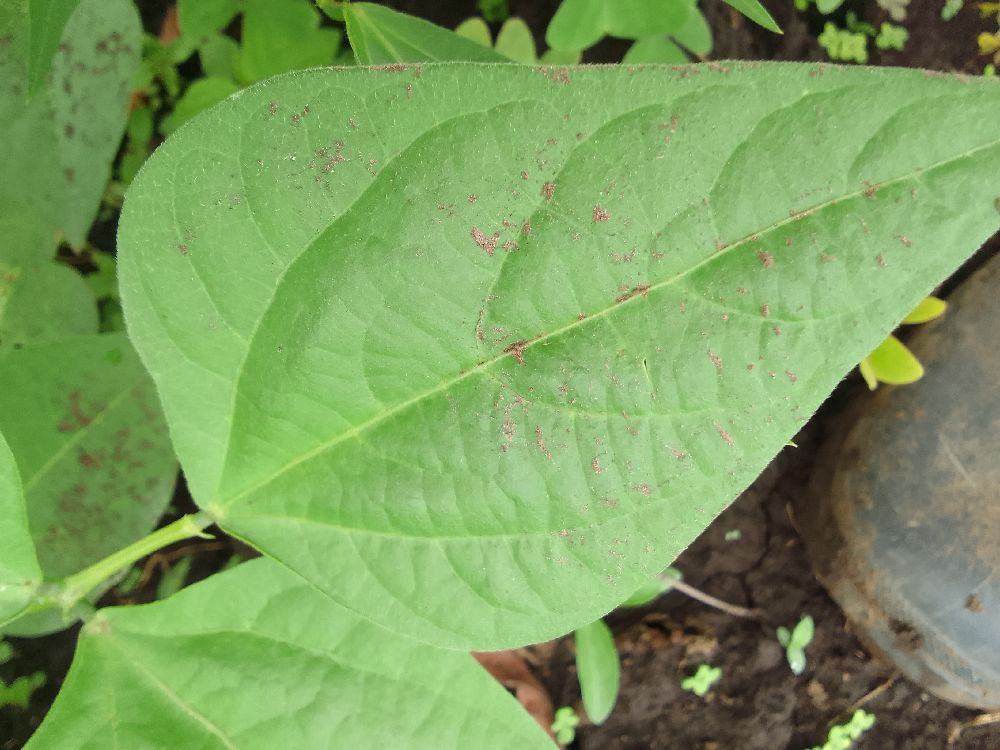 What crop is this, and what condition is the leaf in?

common bean, healthy
